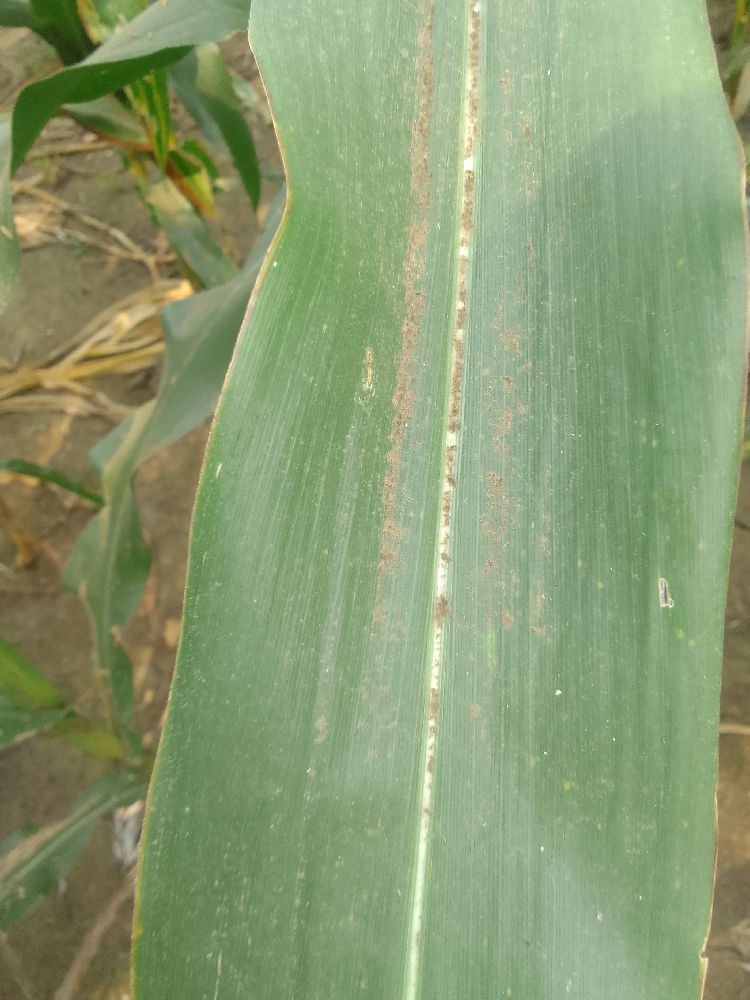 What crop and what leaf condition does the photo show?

maize, healthy
